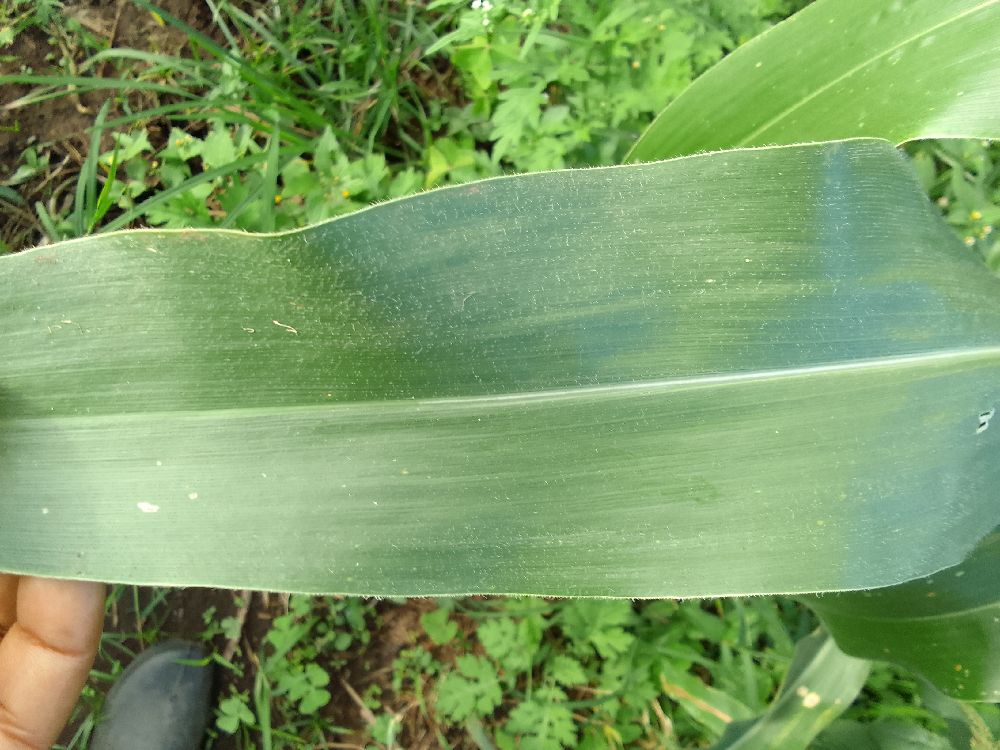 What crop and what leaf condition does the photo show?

maize, healthy
